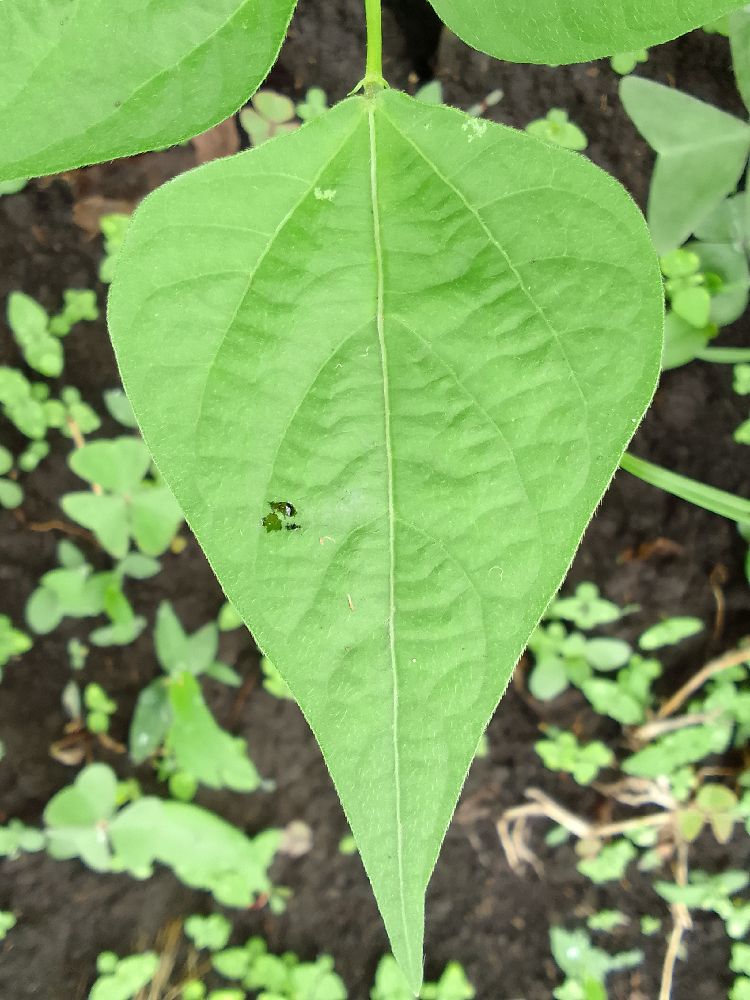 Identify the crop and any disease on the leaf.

common bean, healthy
